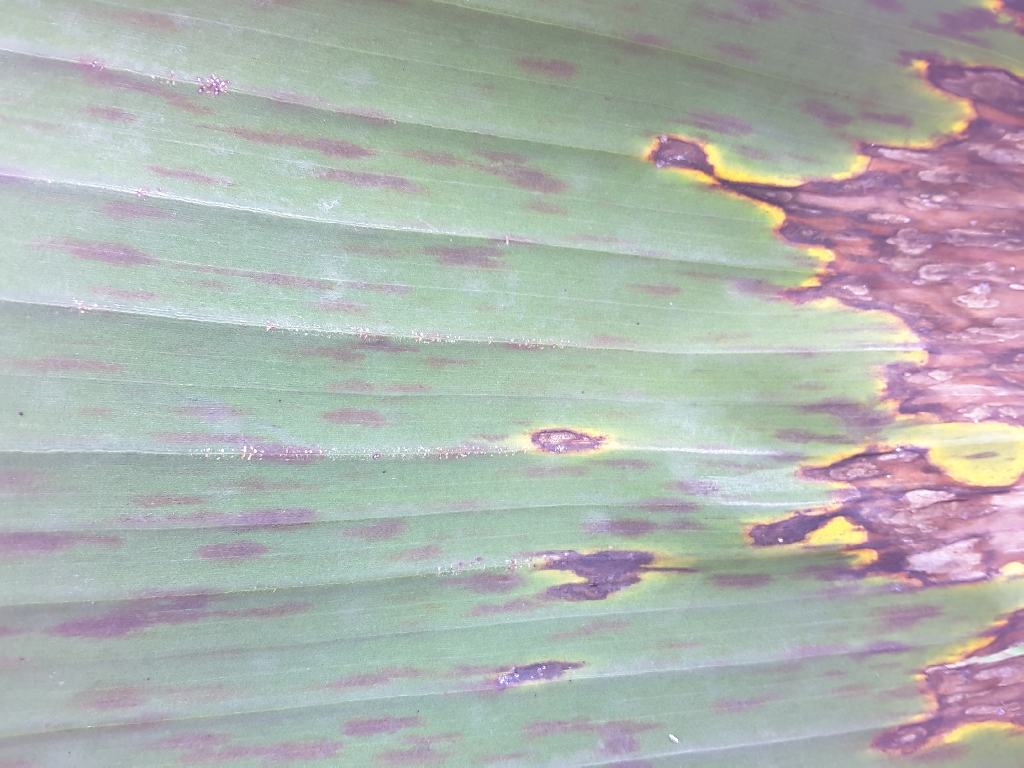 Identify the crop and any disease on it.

banana, black sigatoka
